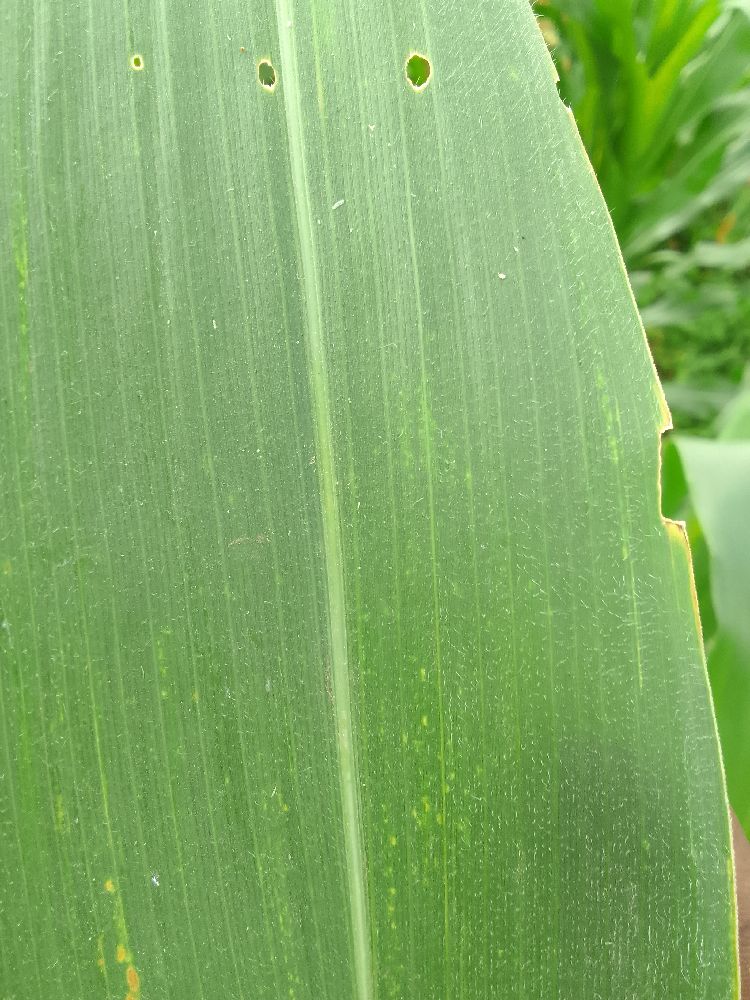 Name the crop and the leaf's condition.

maize, healthy
